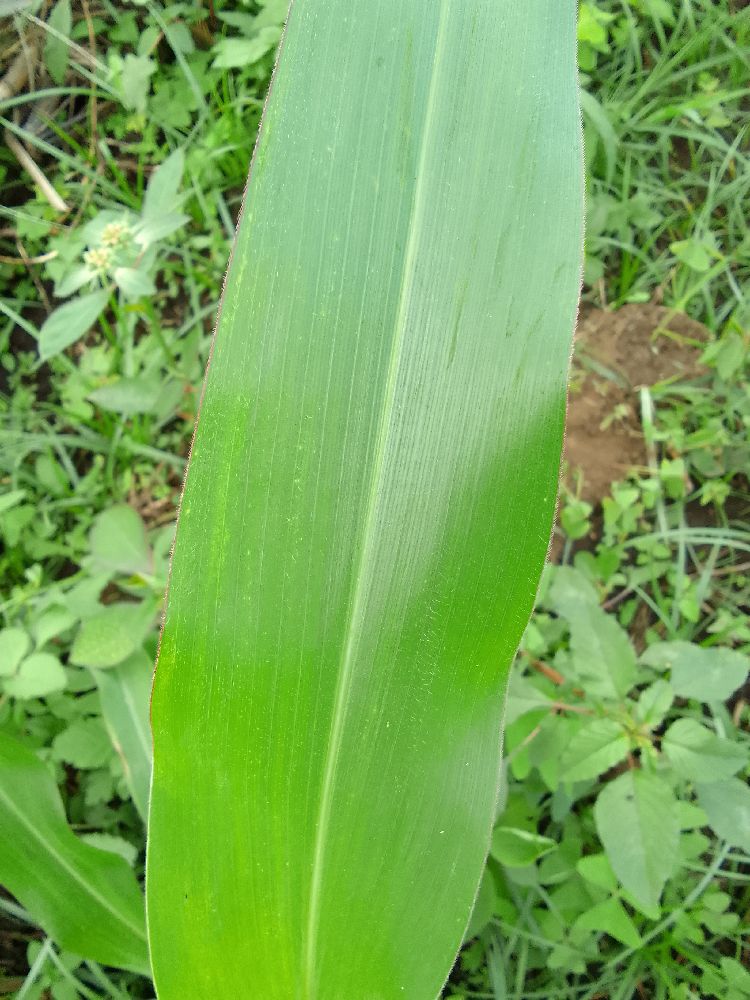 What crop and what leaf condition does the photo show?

maize, healthy
